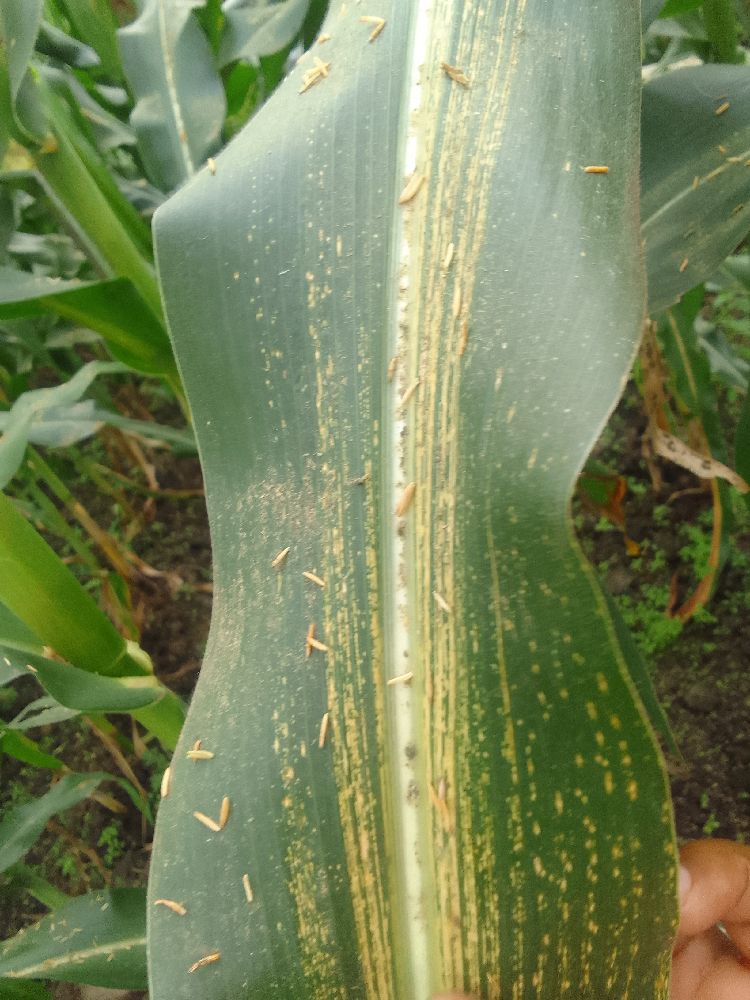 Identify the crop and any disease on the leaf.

maize, maize streak virus
